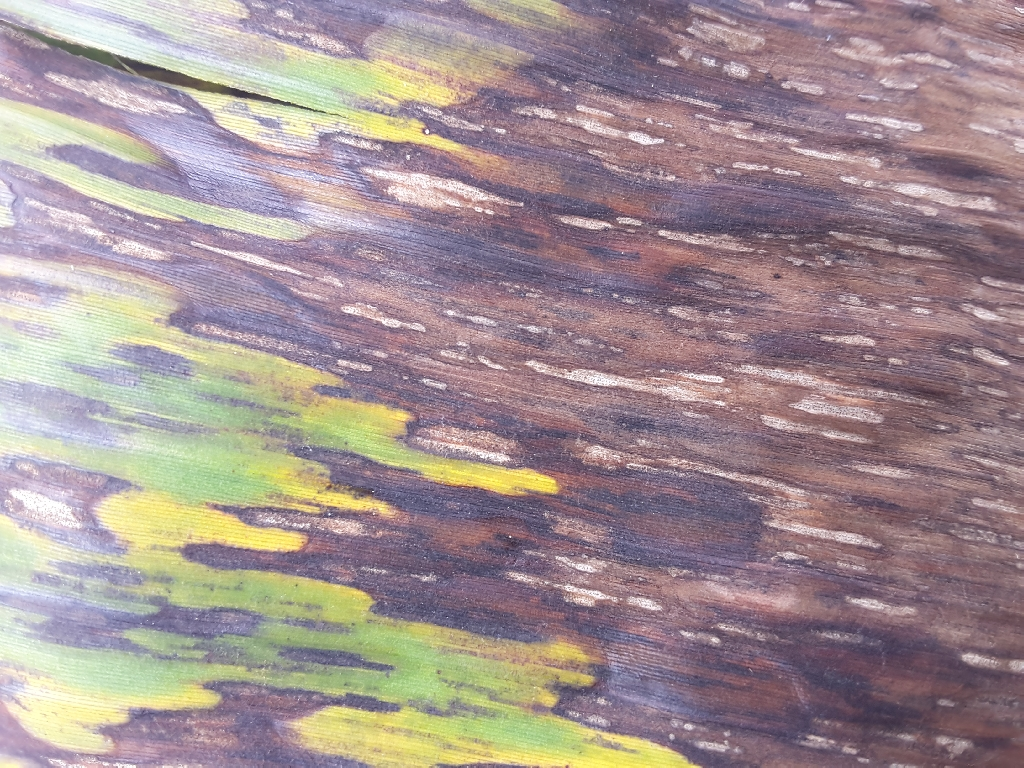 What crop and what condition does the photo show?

banana, black sigatoka
